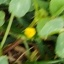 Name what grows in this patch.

unstructured weed
